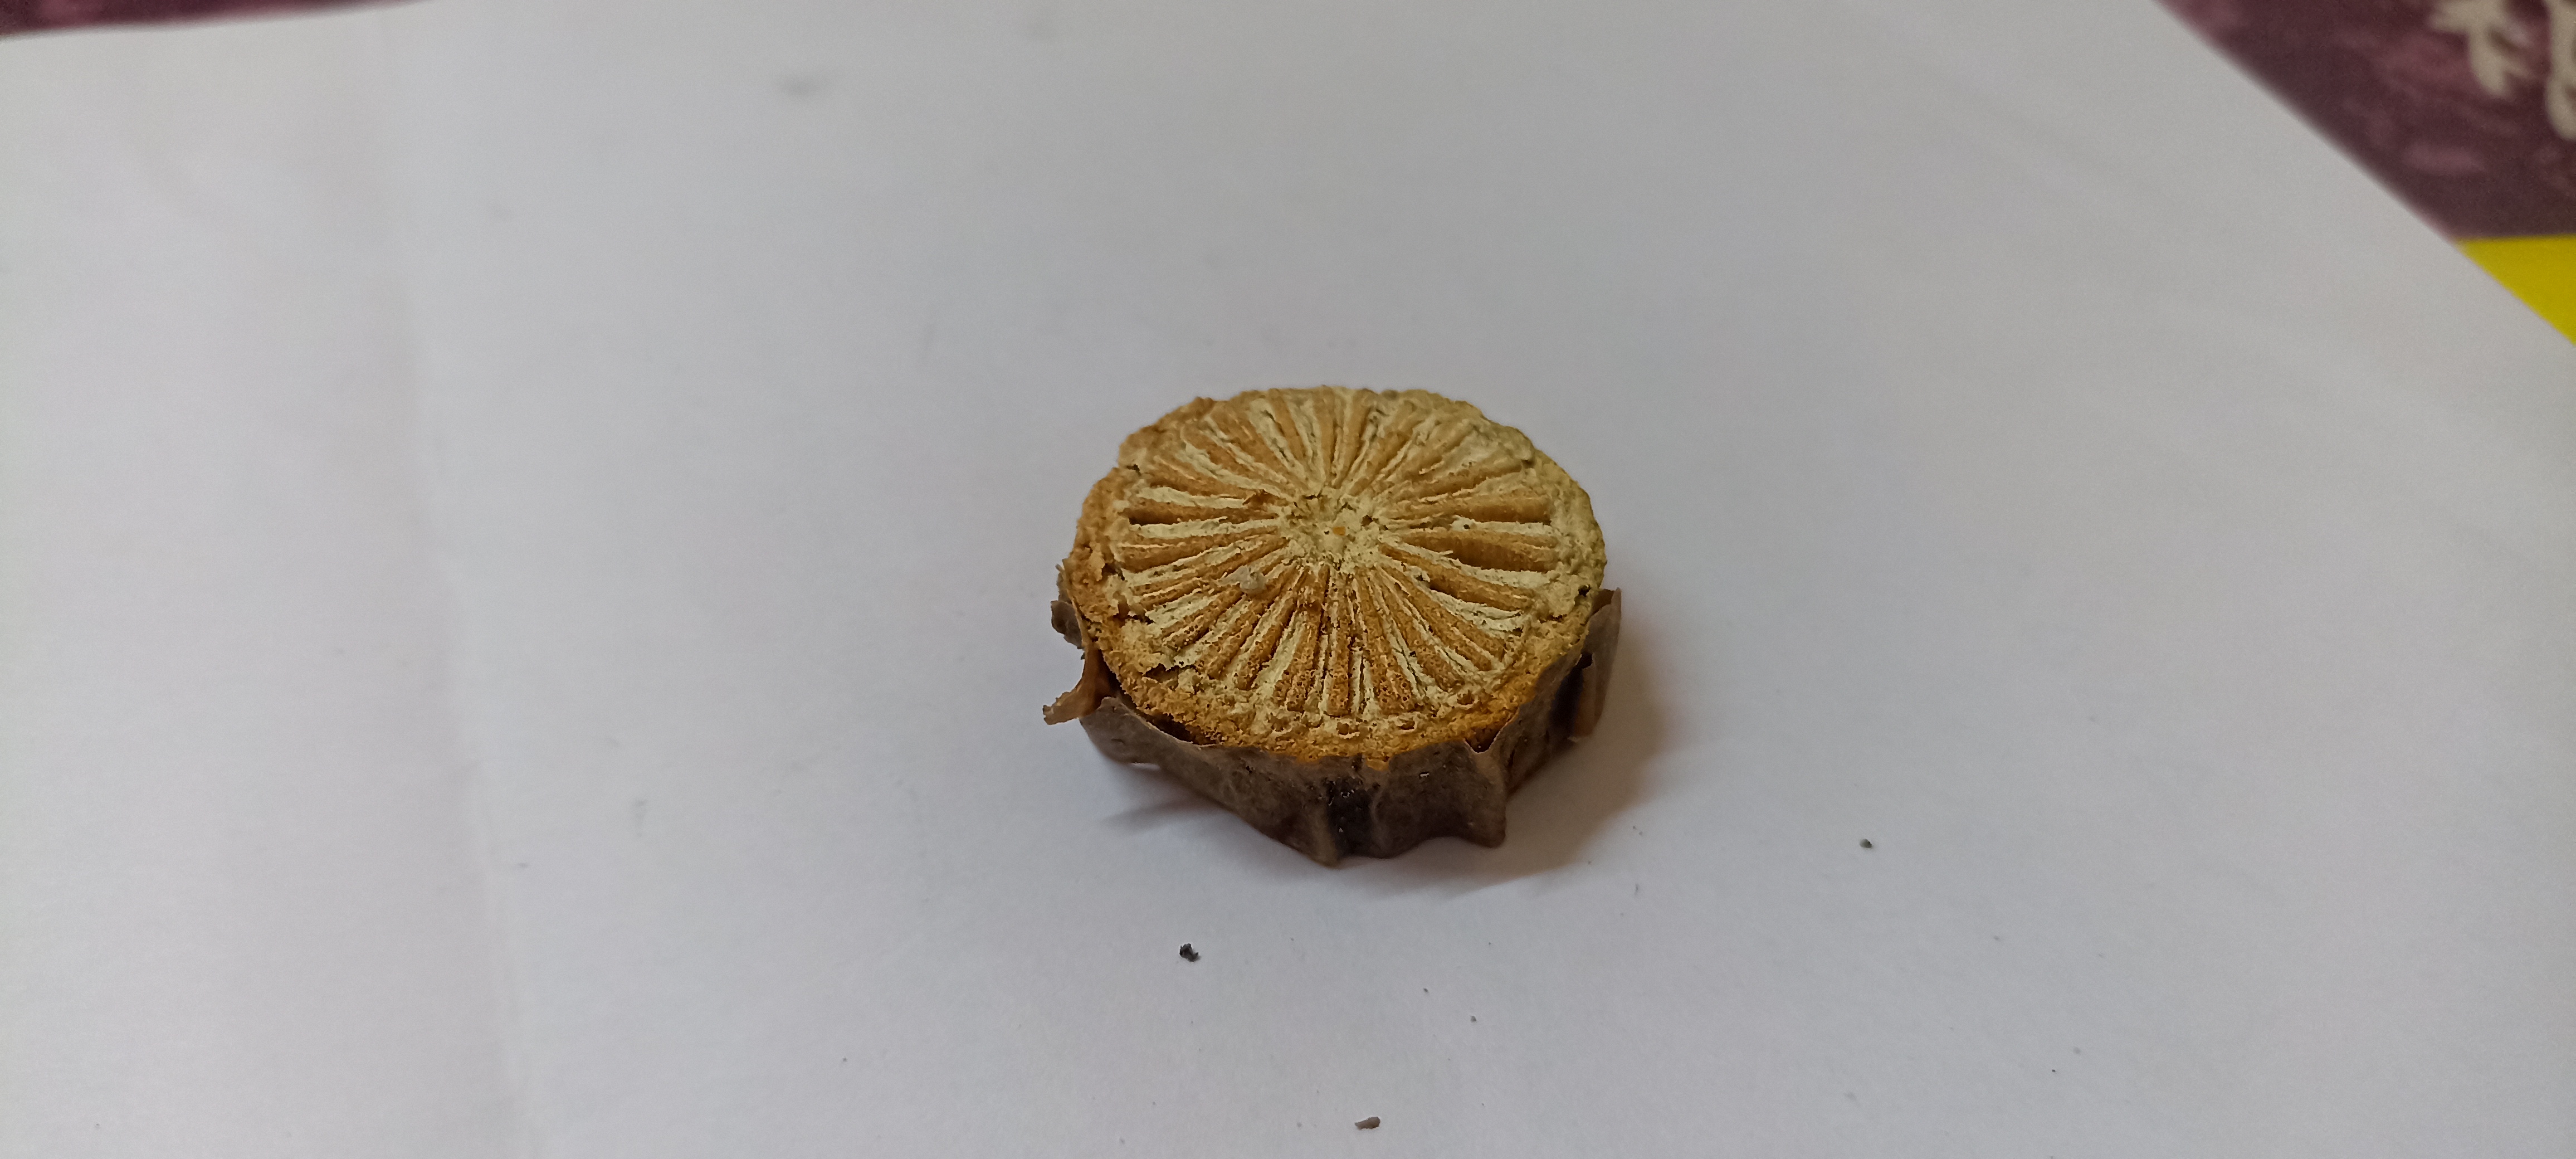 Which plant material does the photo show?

gulvel
